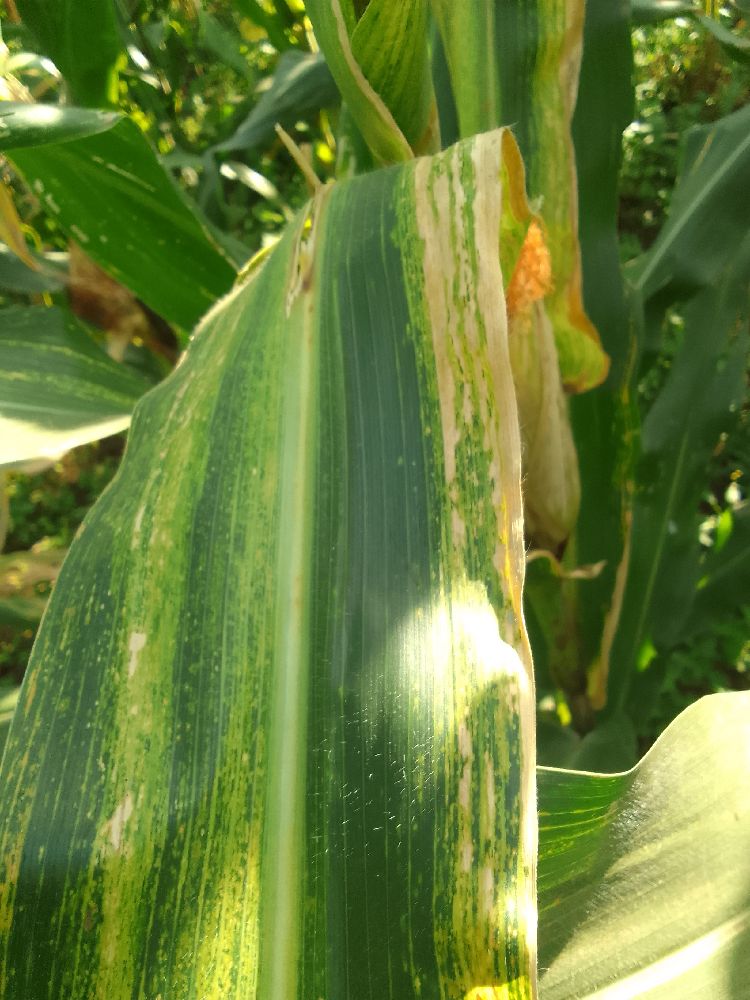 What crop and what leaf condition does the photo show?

maize, maize lethal necrosis
